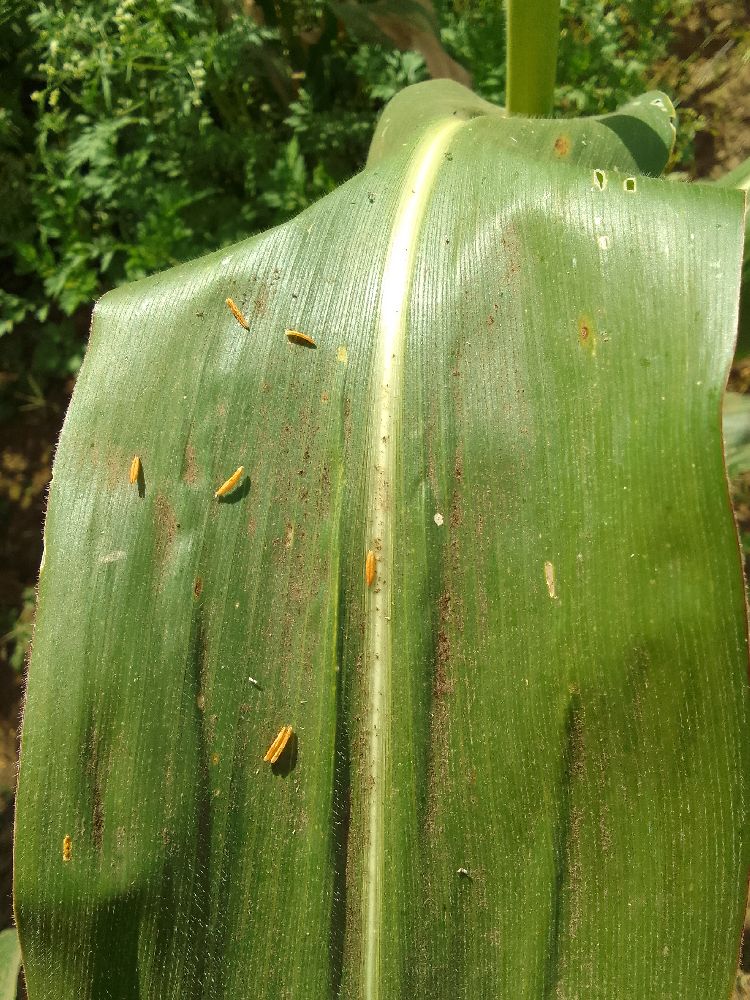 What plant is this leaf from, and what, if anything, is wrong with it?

maize, healthy
